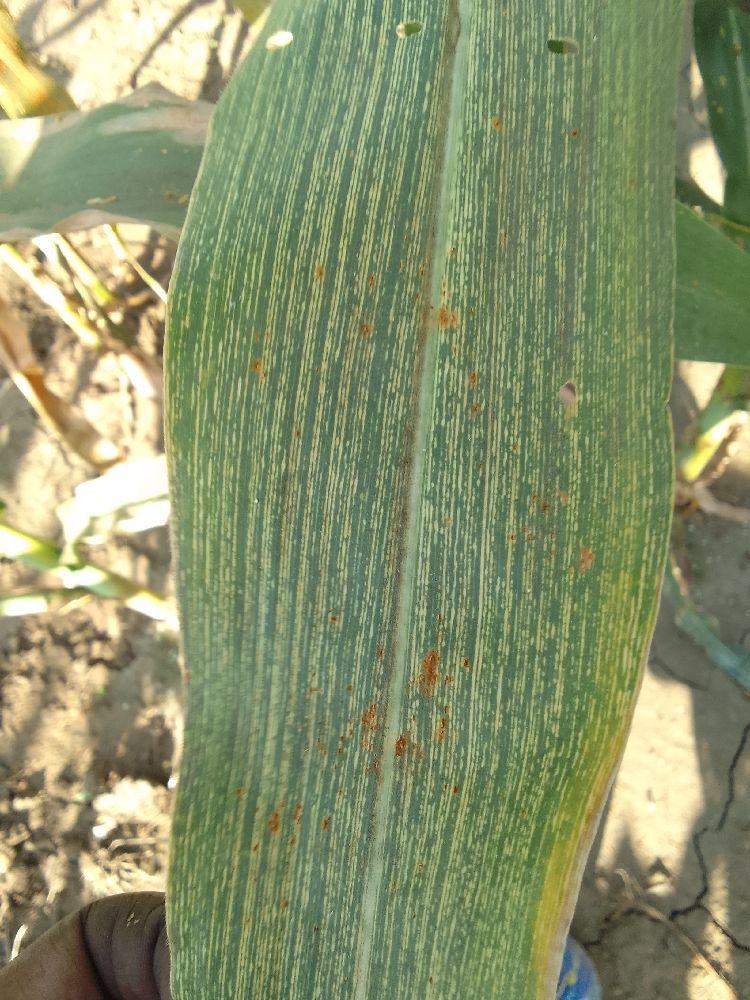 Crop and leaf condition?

maize, maize streak virus
